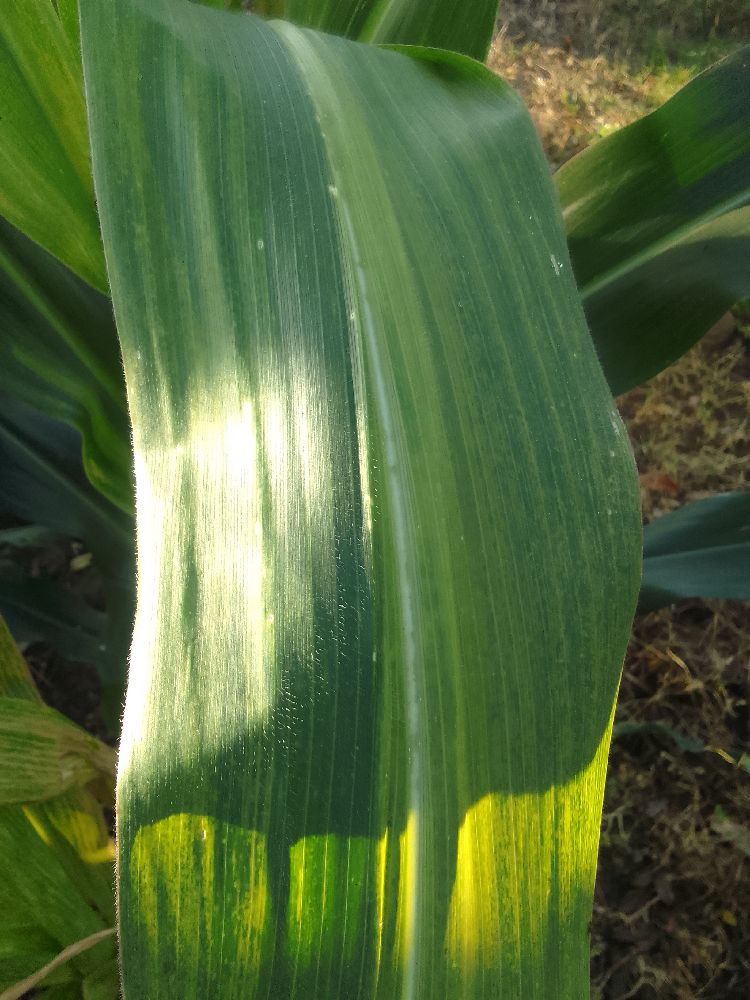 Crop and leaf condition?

maize, maize lethal necrosis
